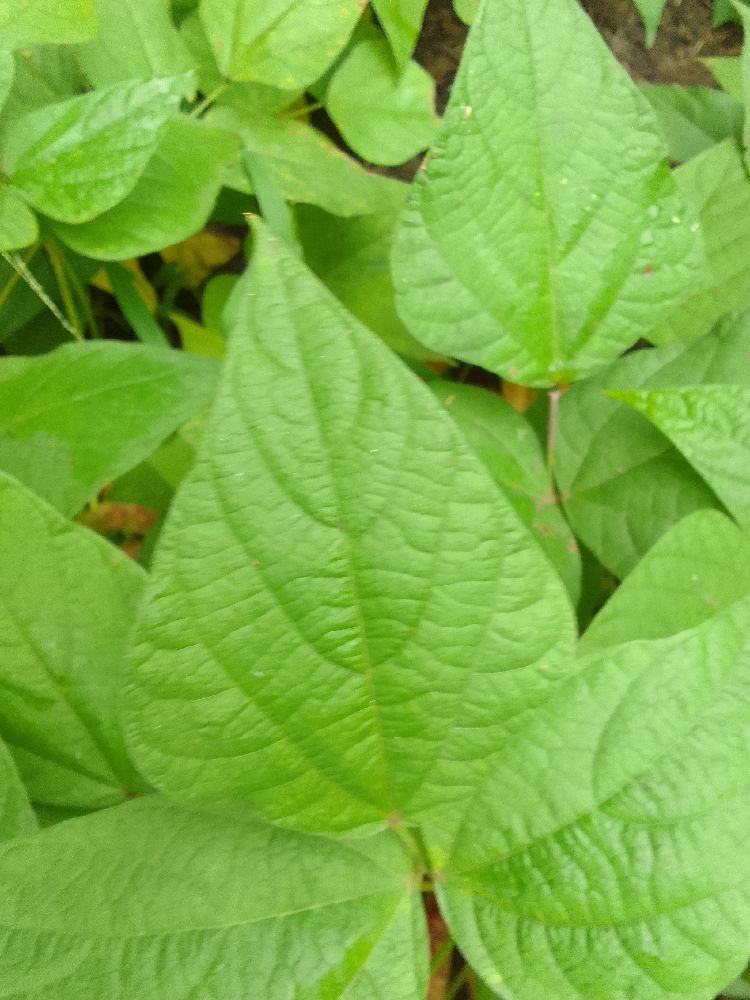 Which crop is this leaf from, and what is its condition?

common bean, healthy
